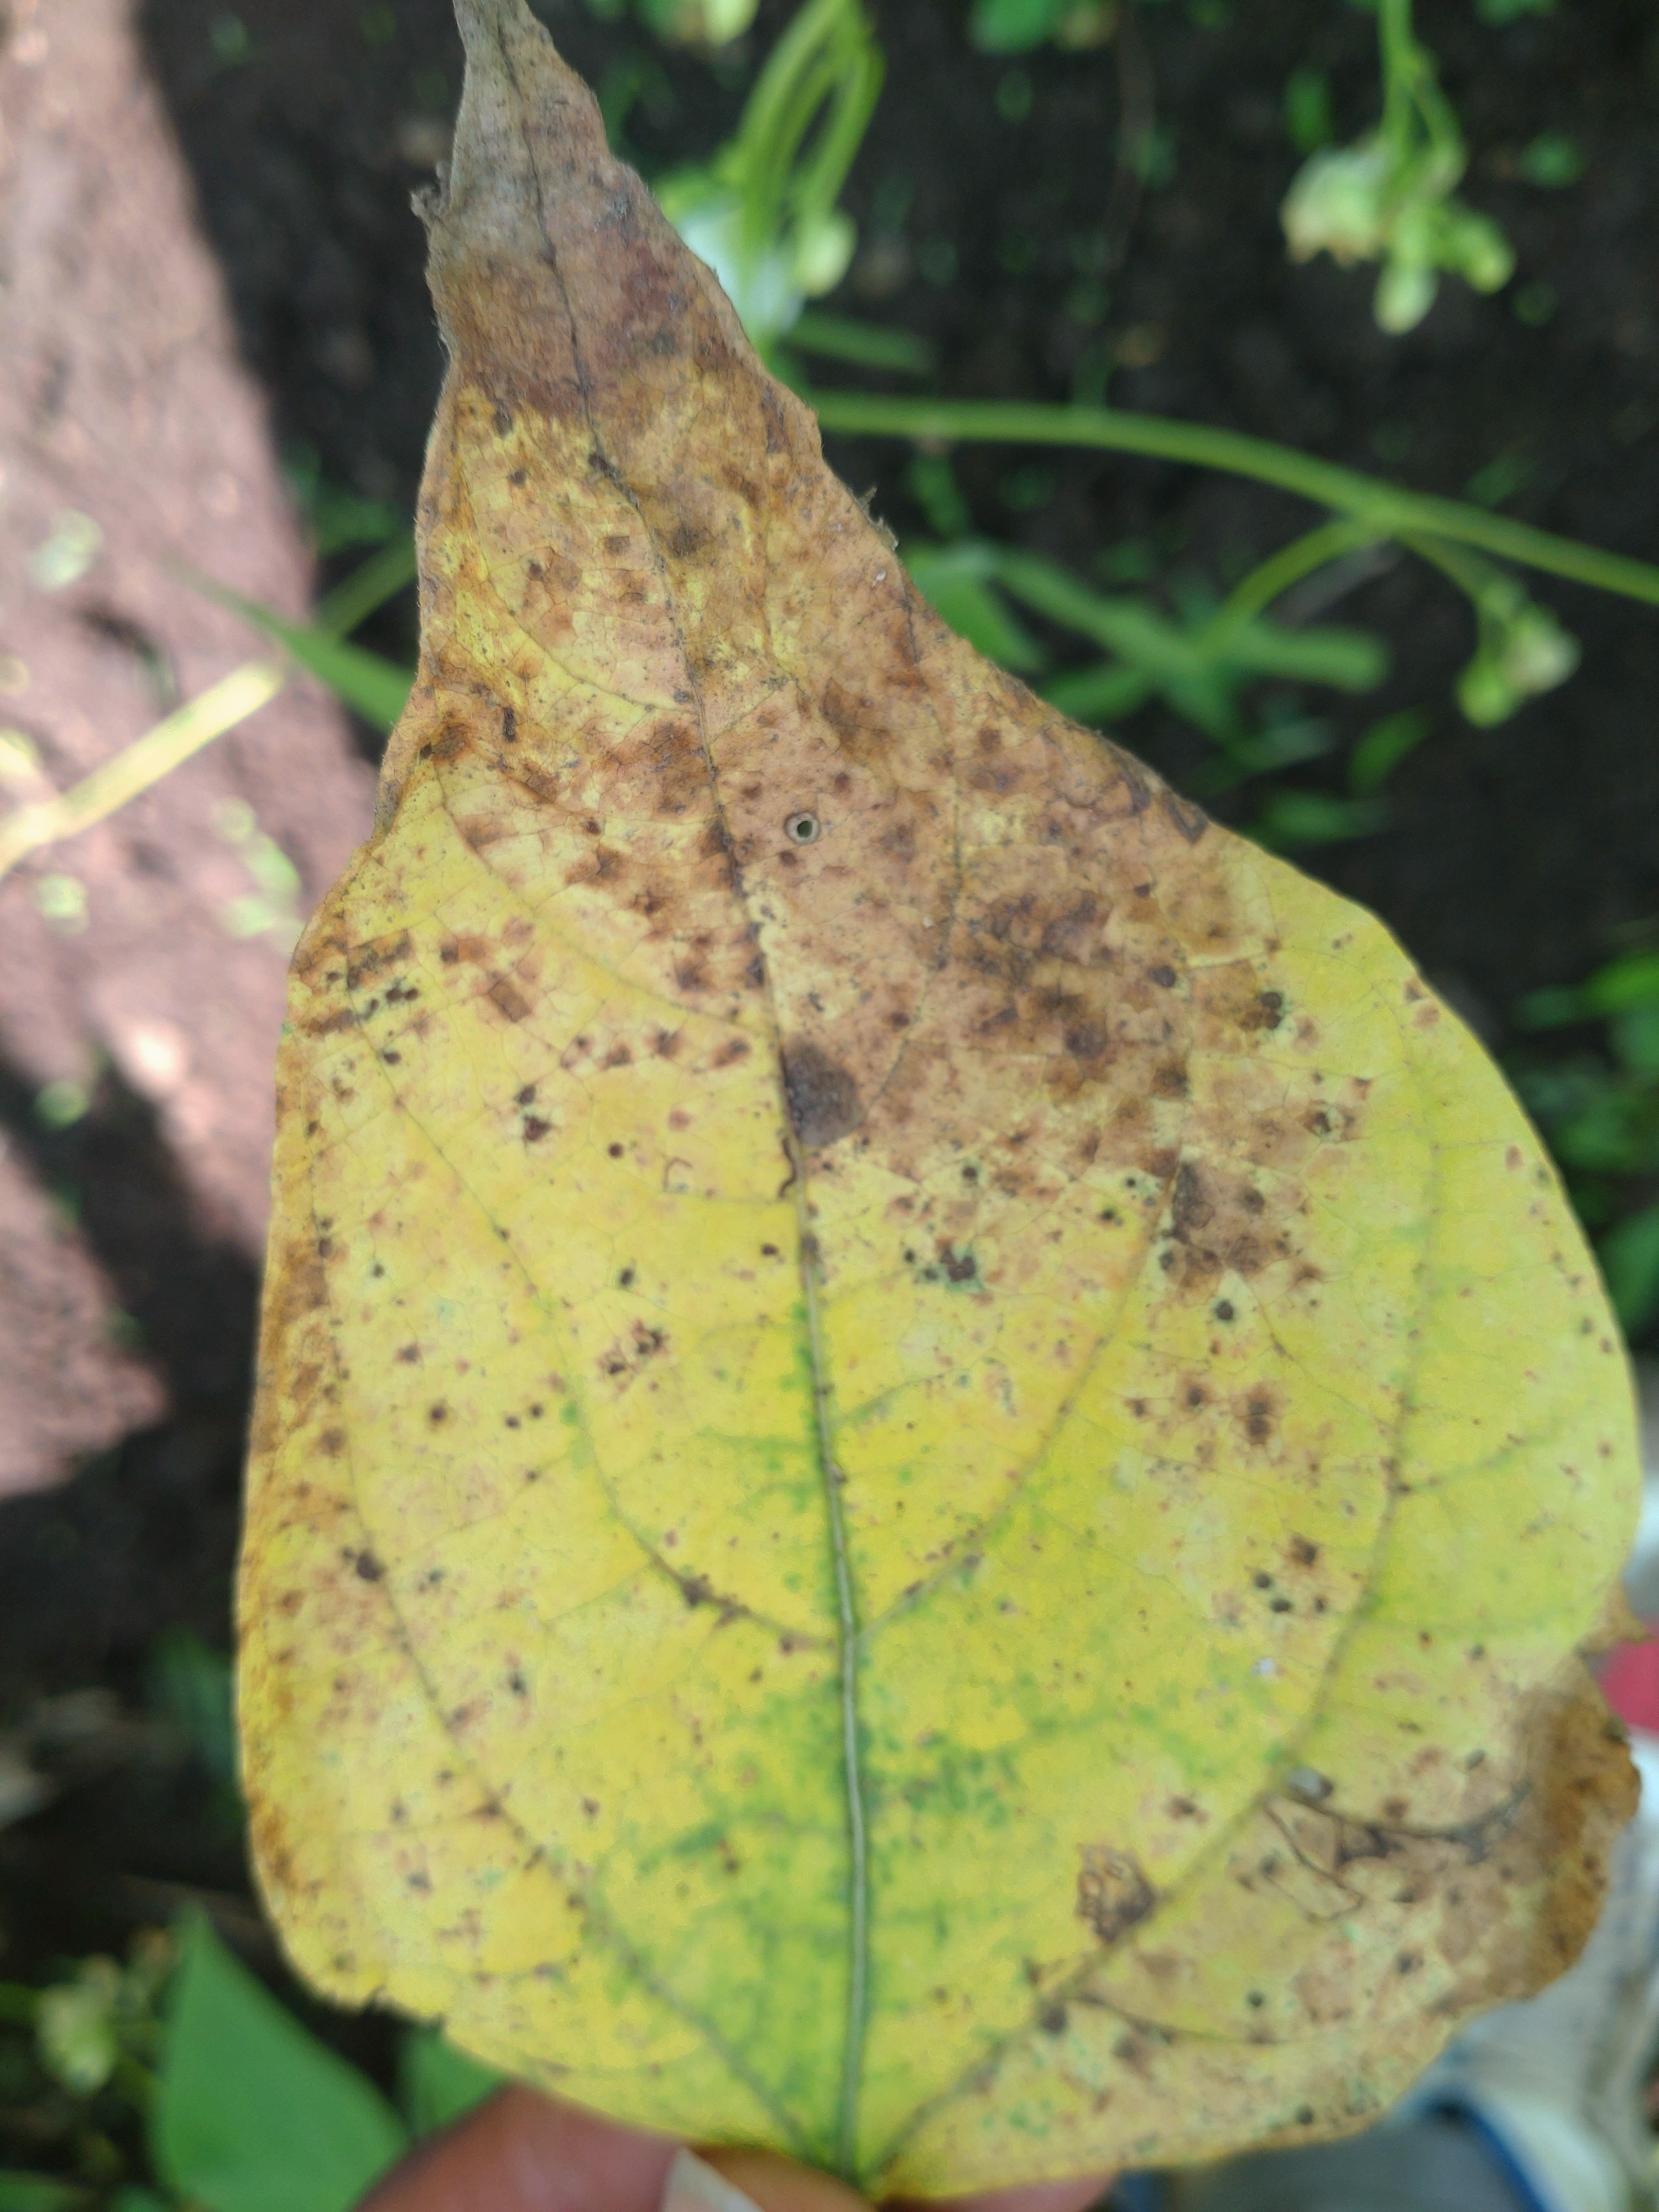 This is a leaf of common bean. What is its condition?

anthracnose
